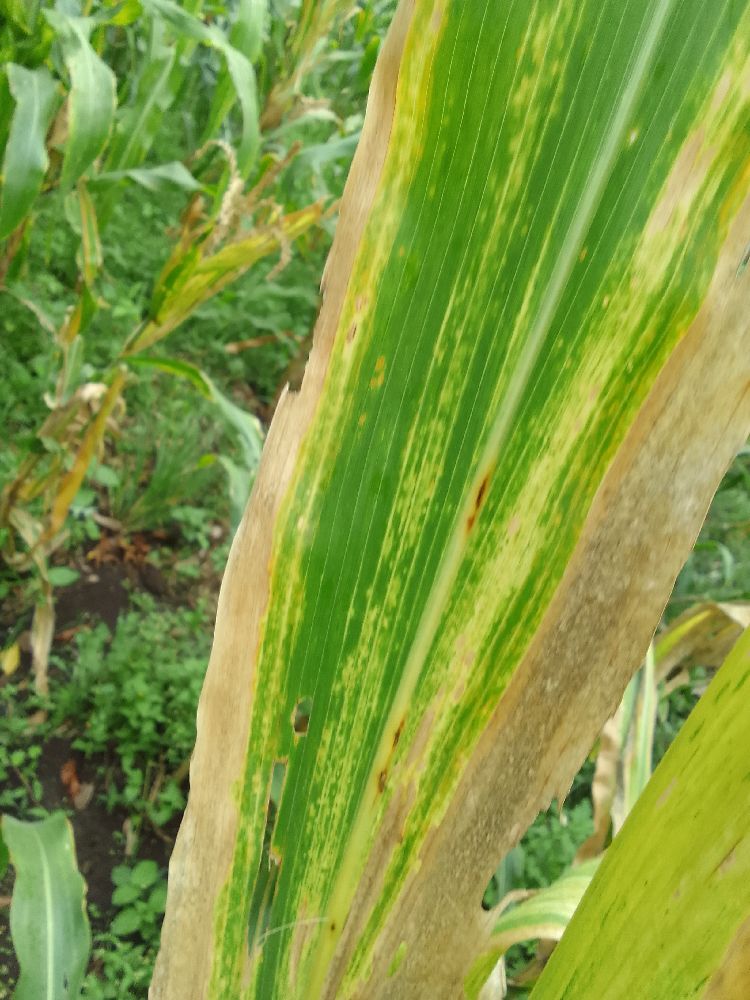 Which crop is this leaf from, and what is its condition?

maize, maize lethal necrosis
